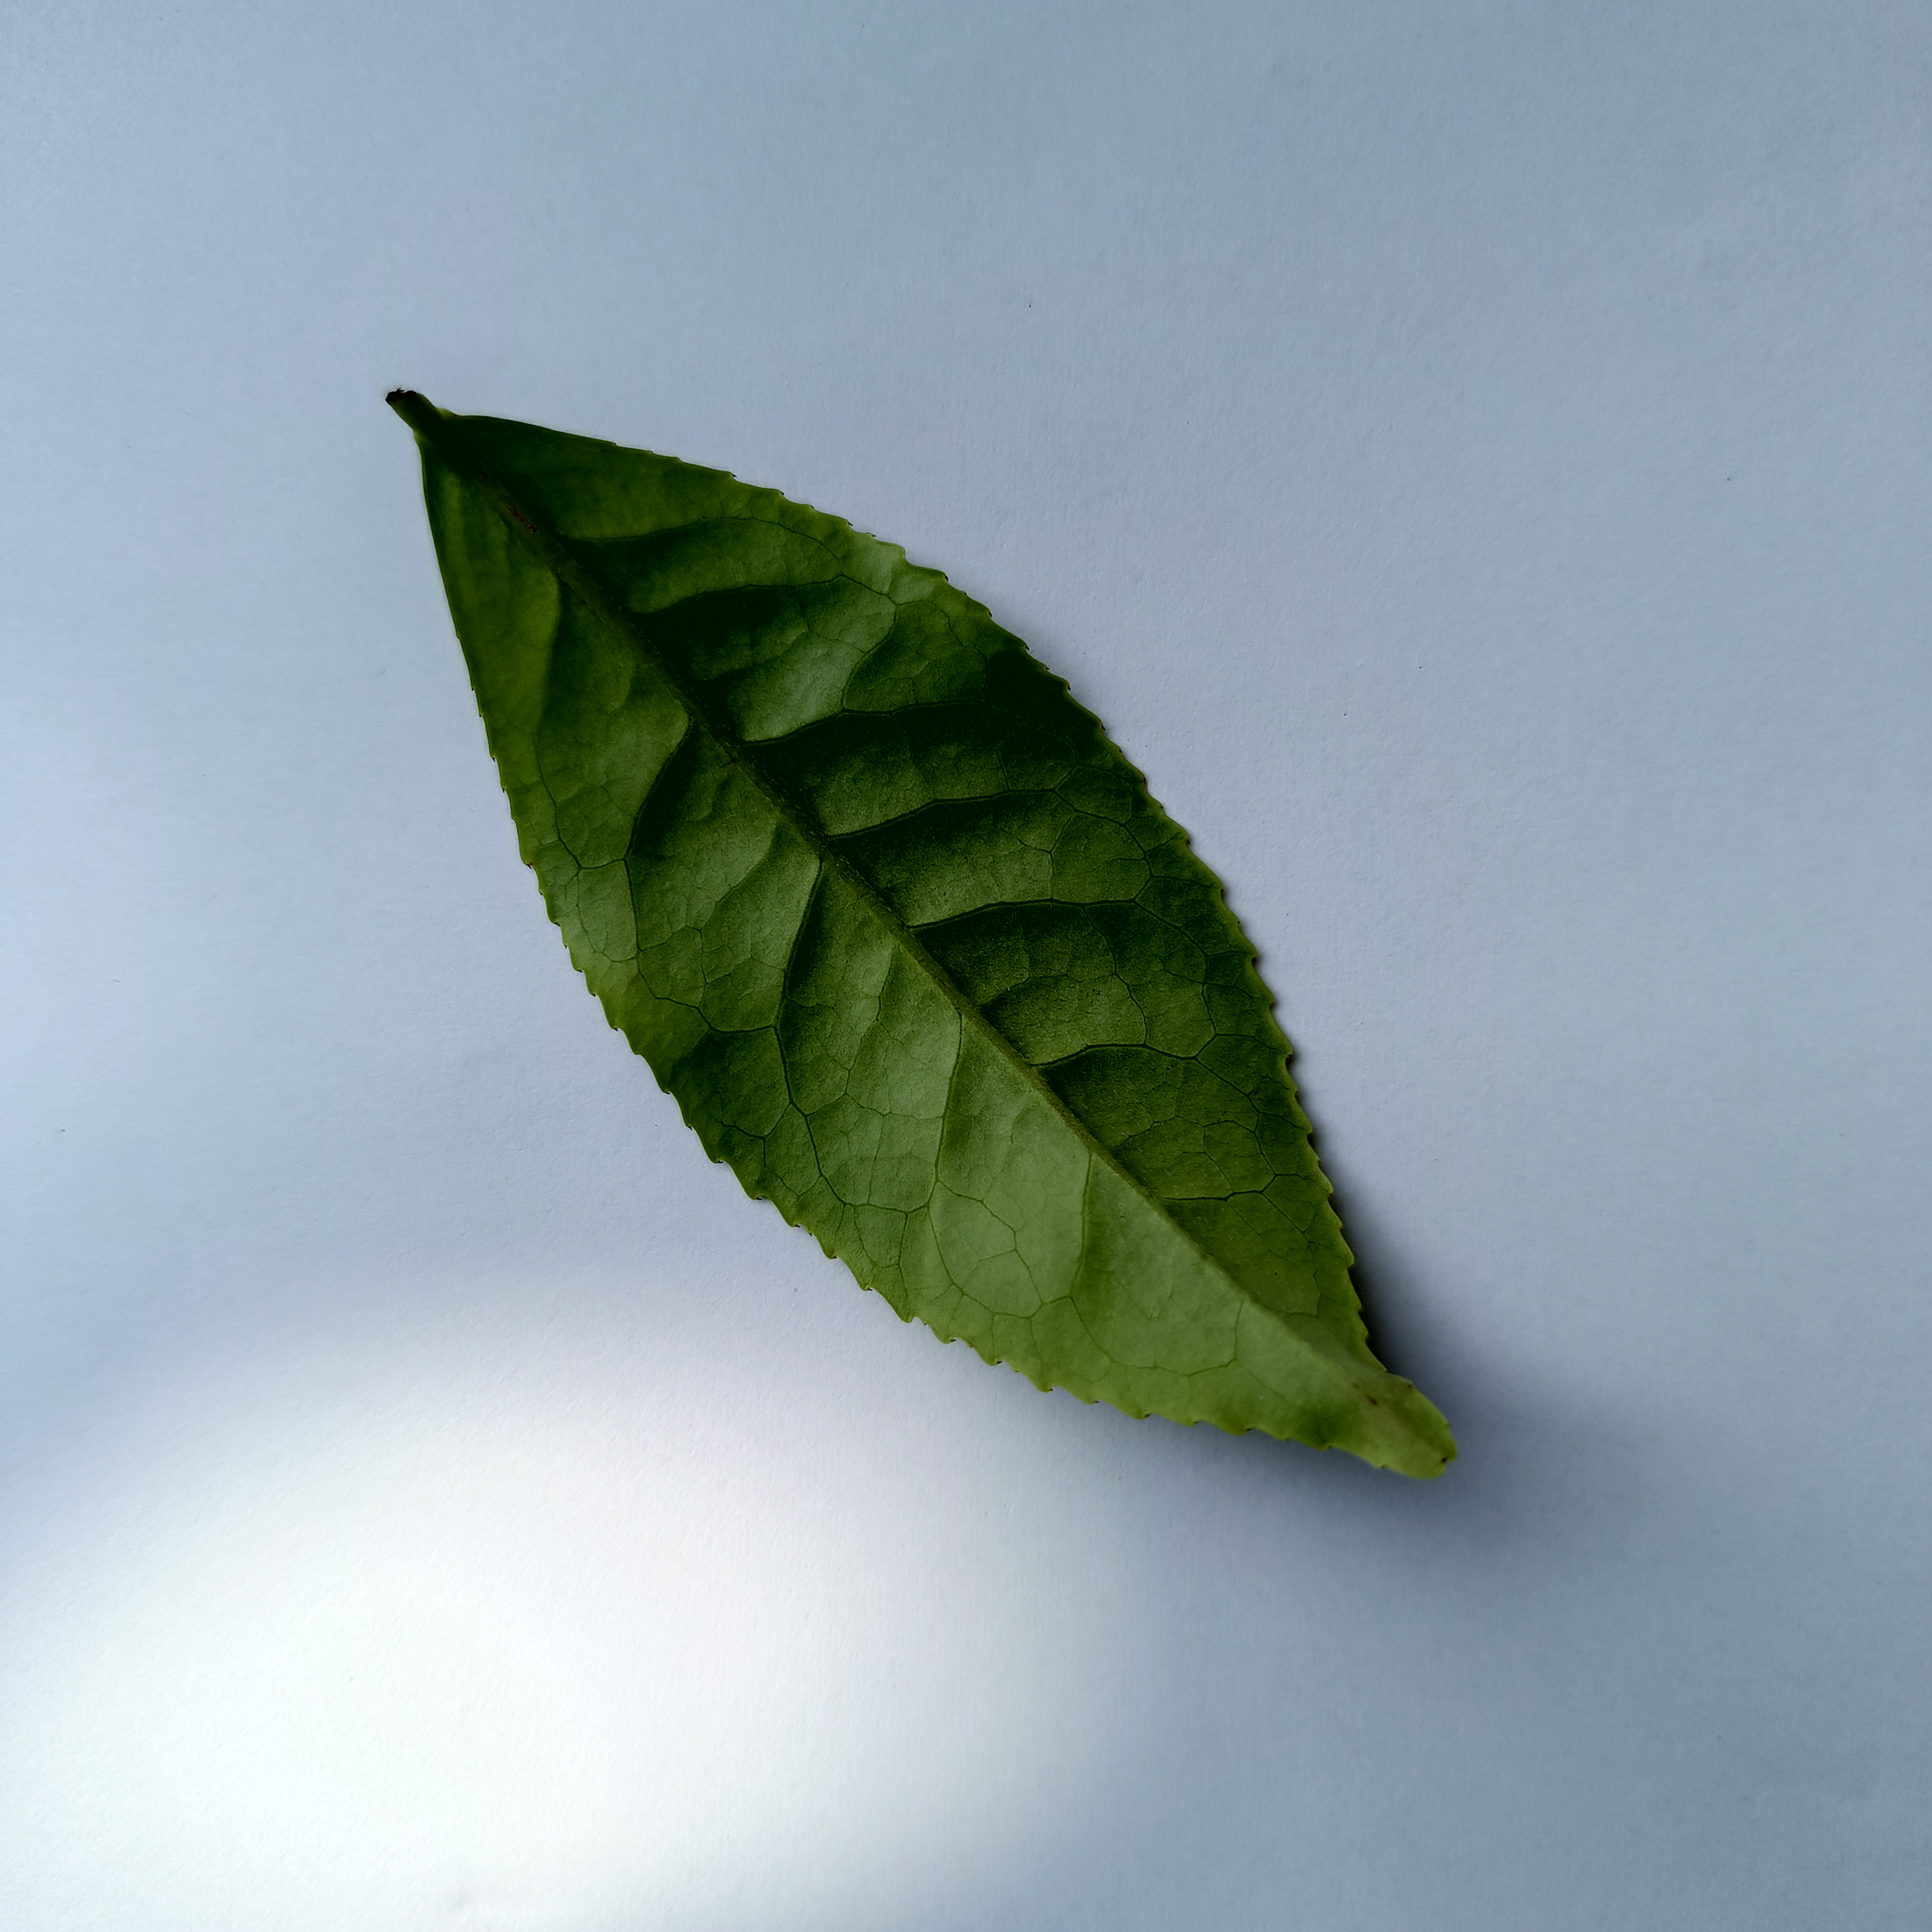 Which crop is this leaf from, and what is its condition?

tea, healthy
